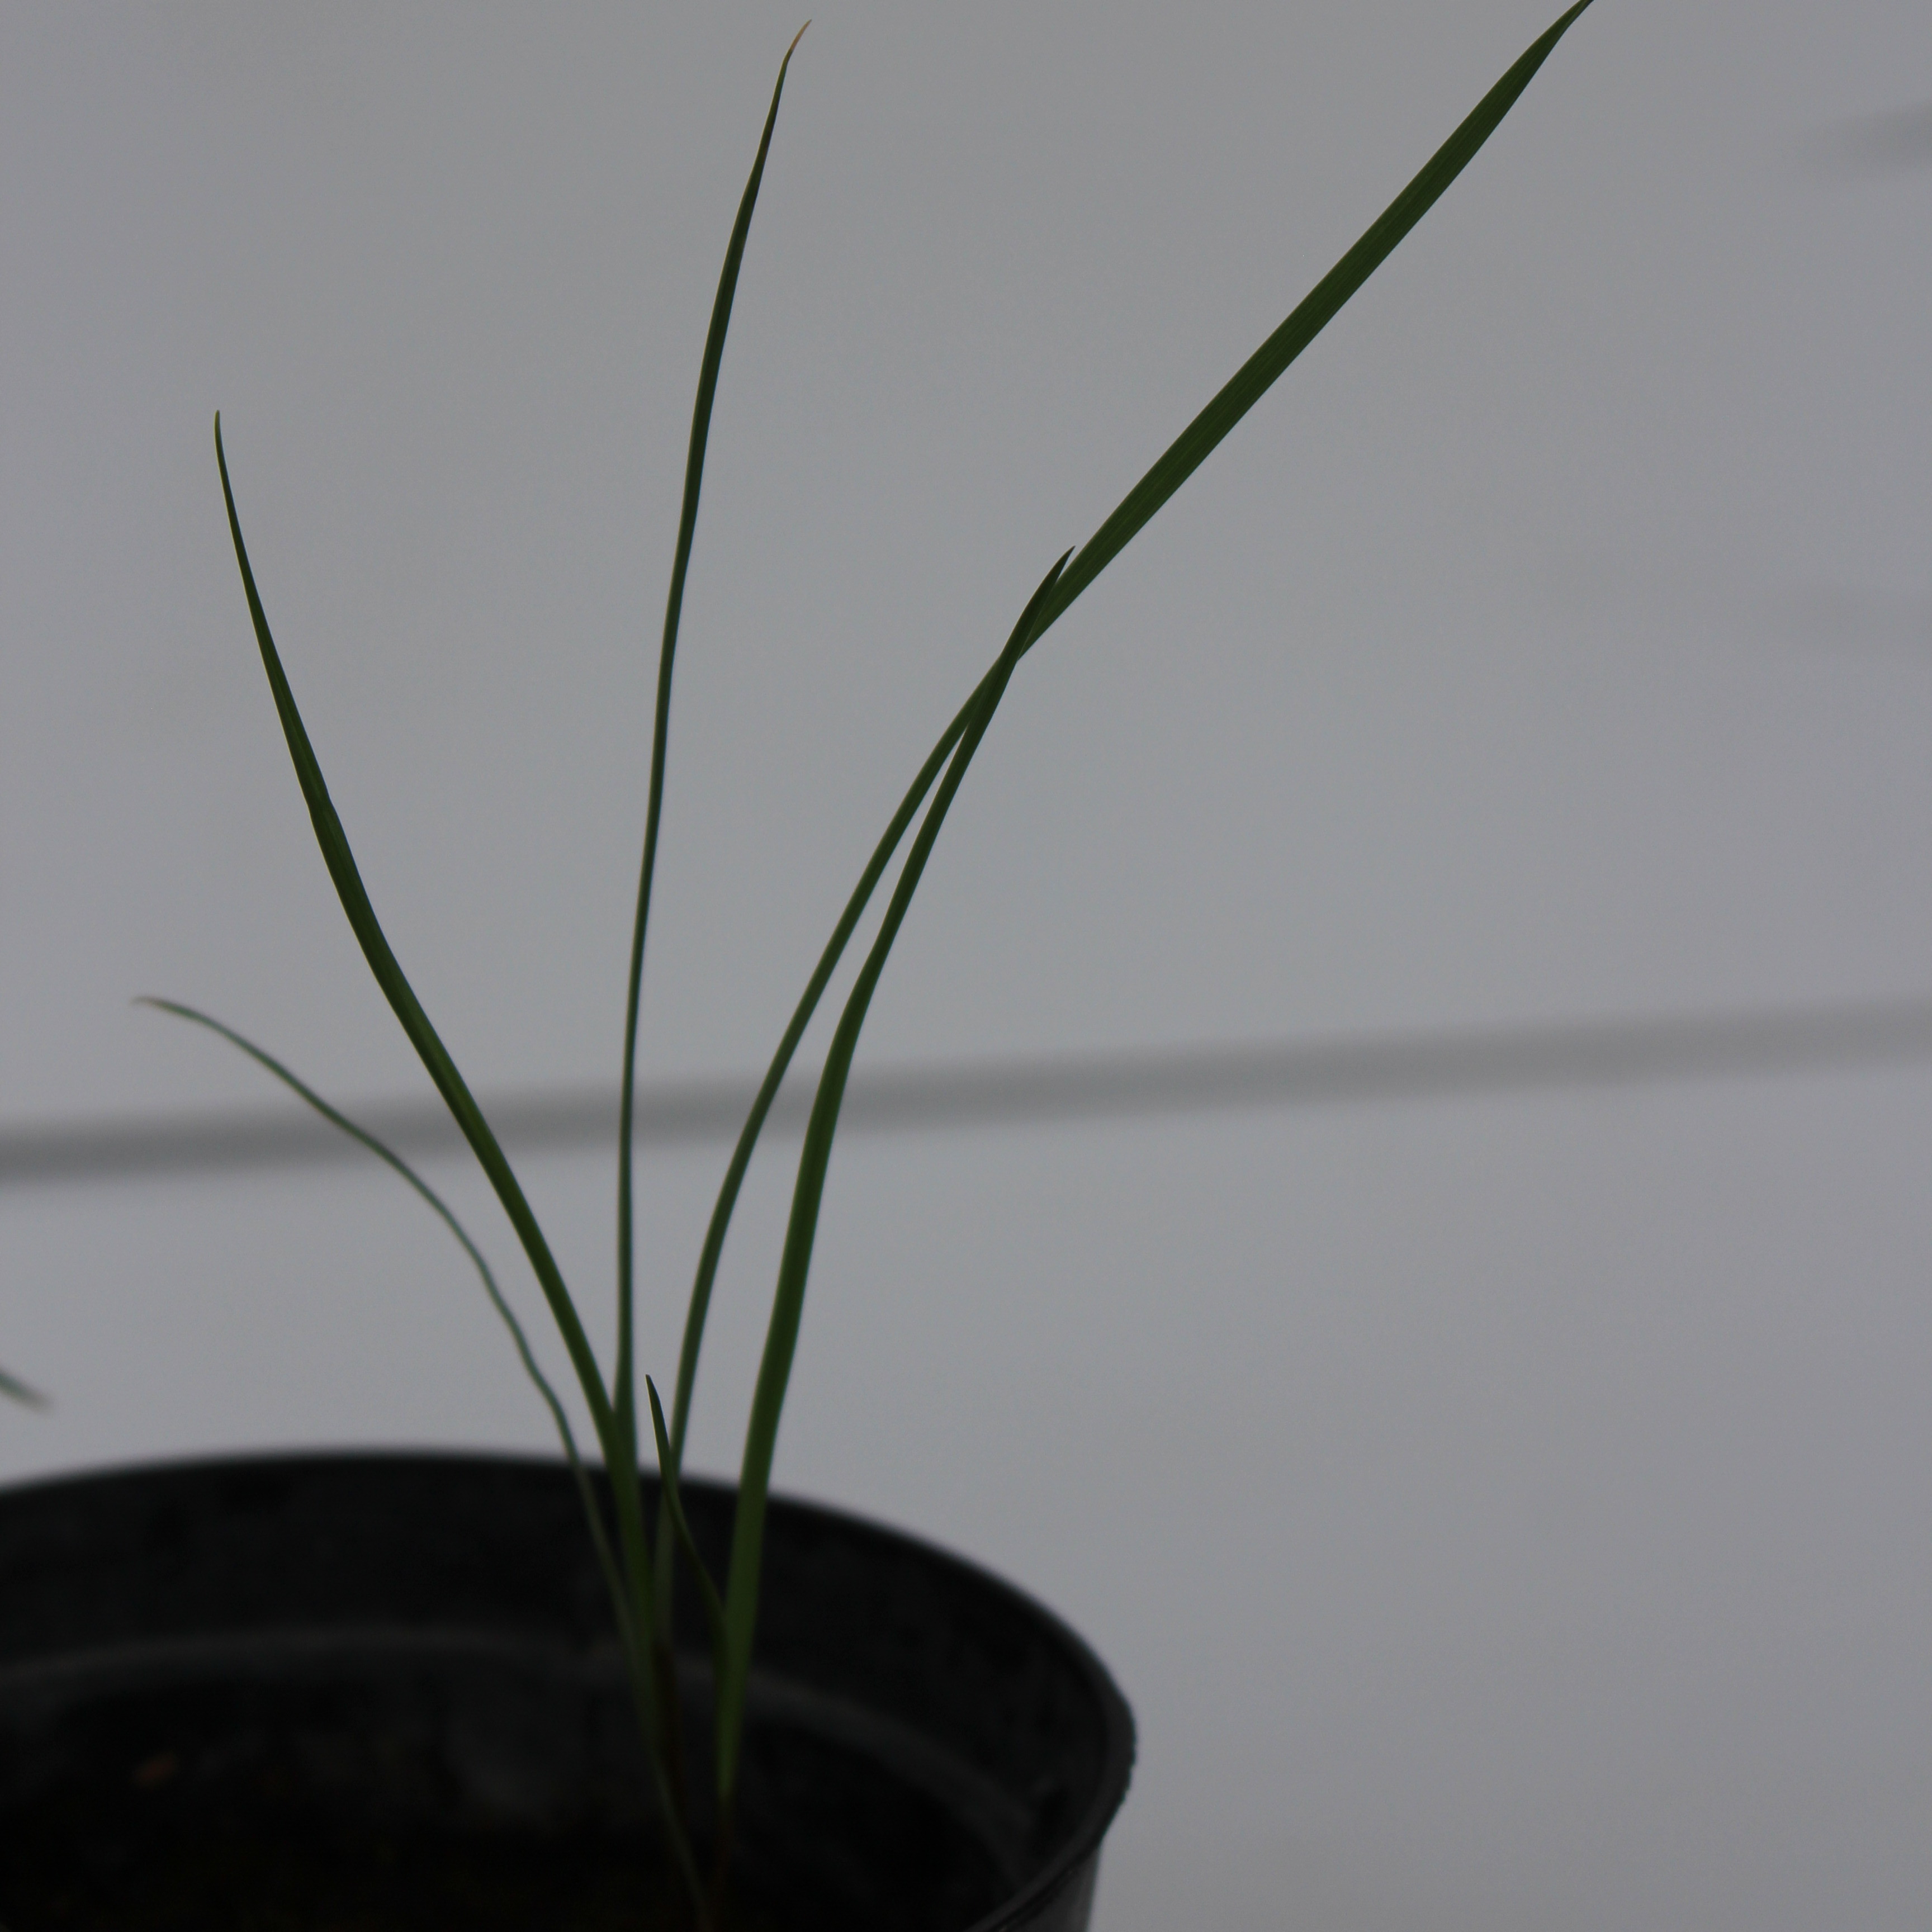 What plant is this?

Lolium multiflorum
